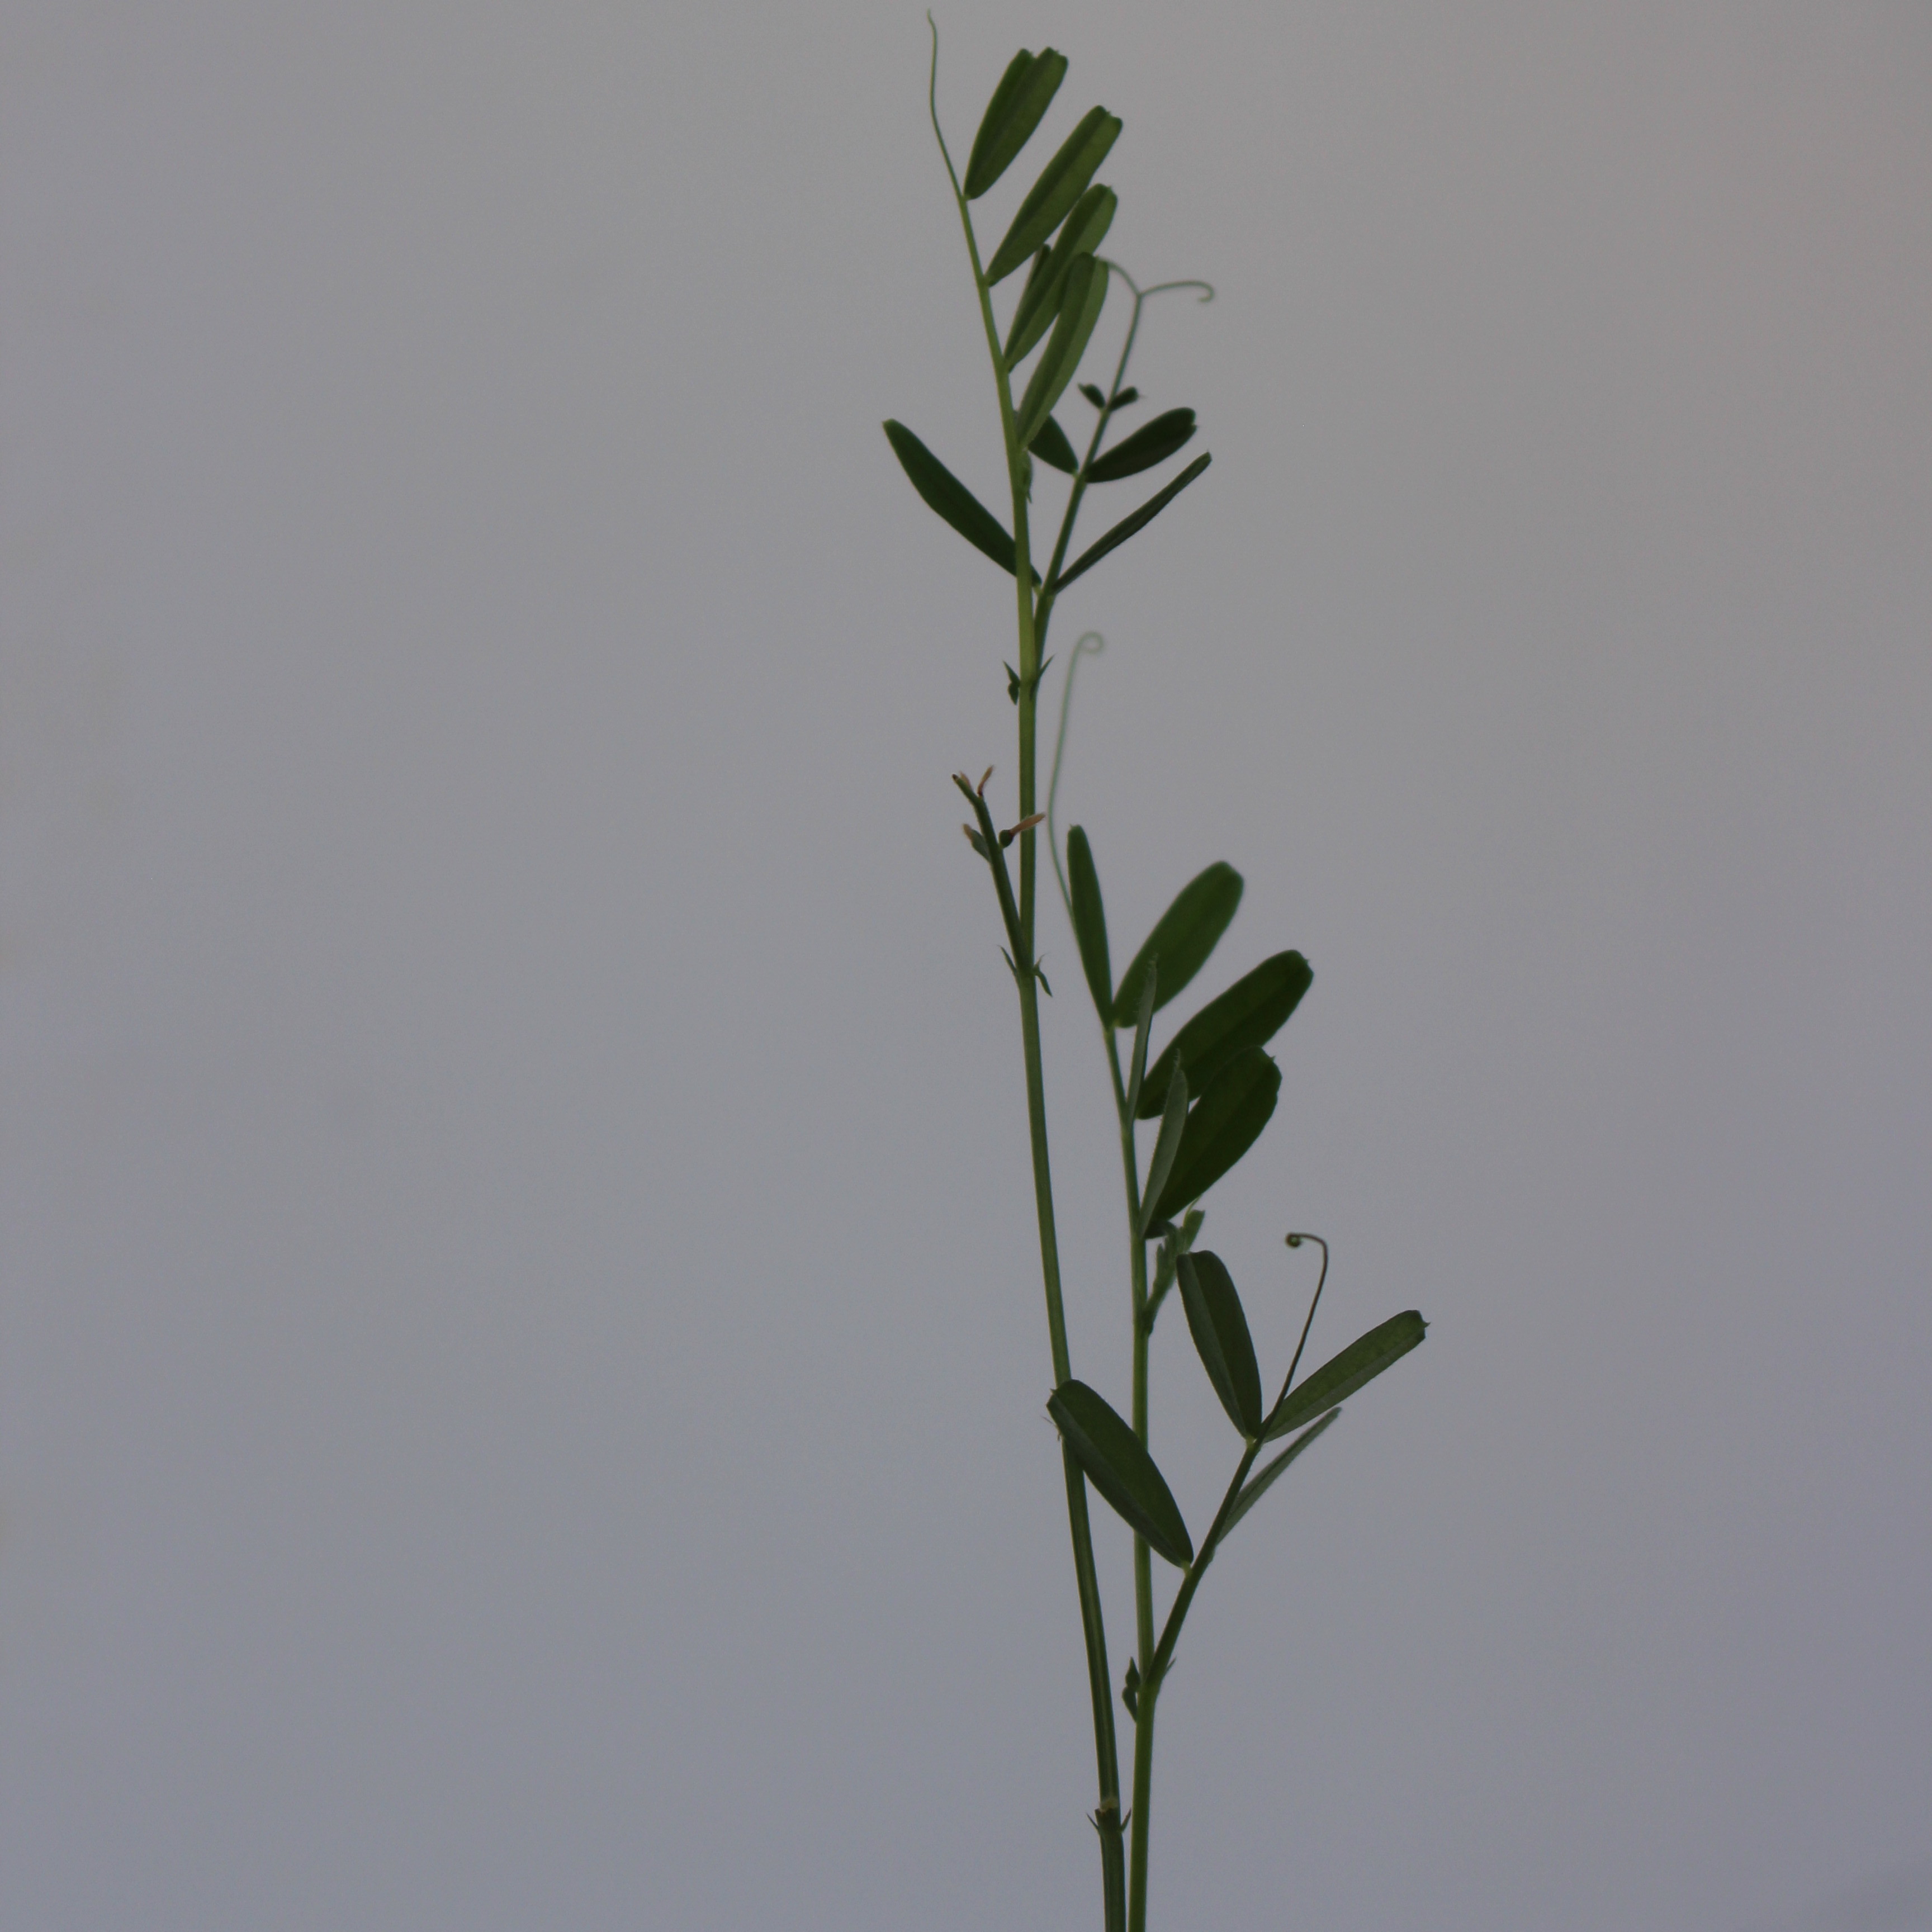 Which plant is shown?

Vicia sativa
